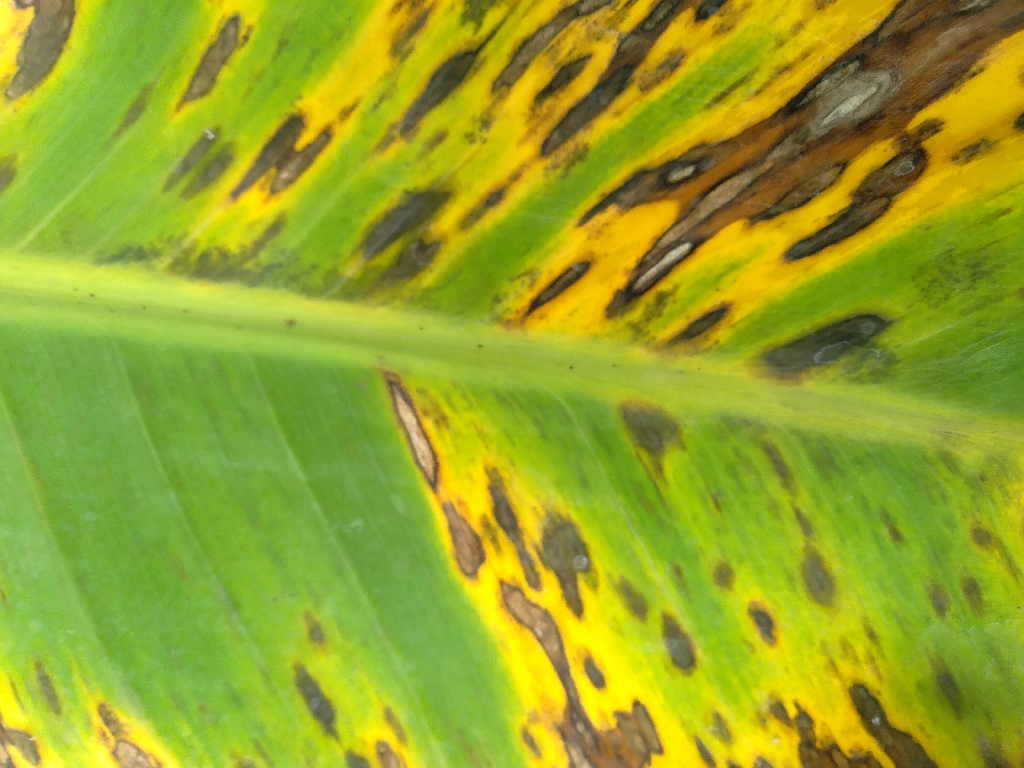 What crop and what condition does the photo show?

banana, black sigatoka
